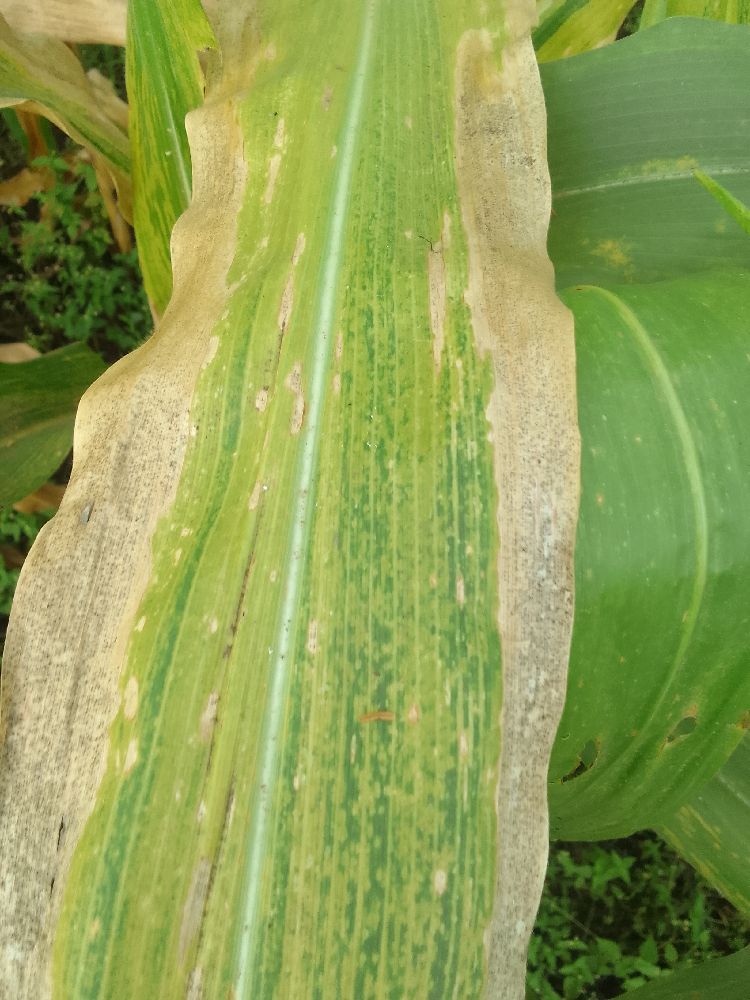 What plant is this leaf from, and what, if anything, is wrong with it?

maize, maize lethal necrosis
